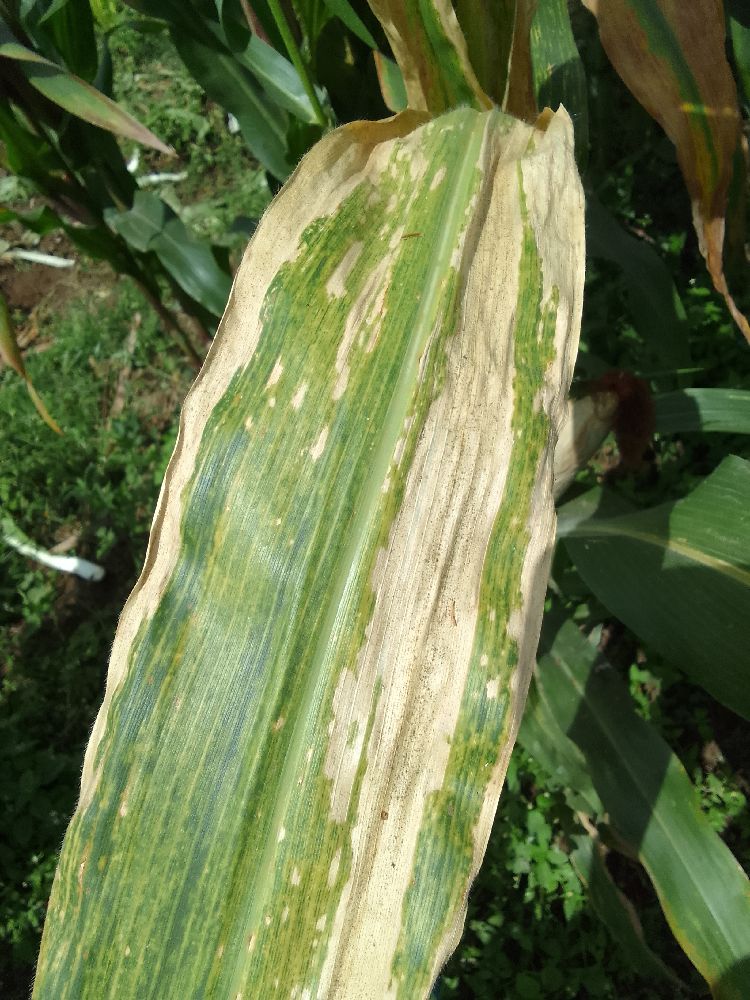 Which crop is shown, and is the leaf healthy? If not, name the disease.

maize, maize lethal necrosis
